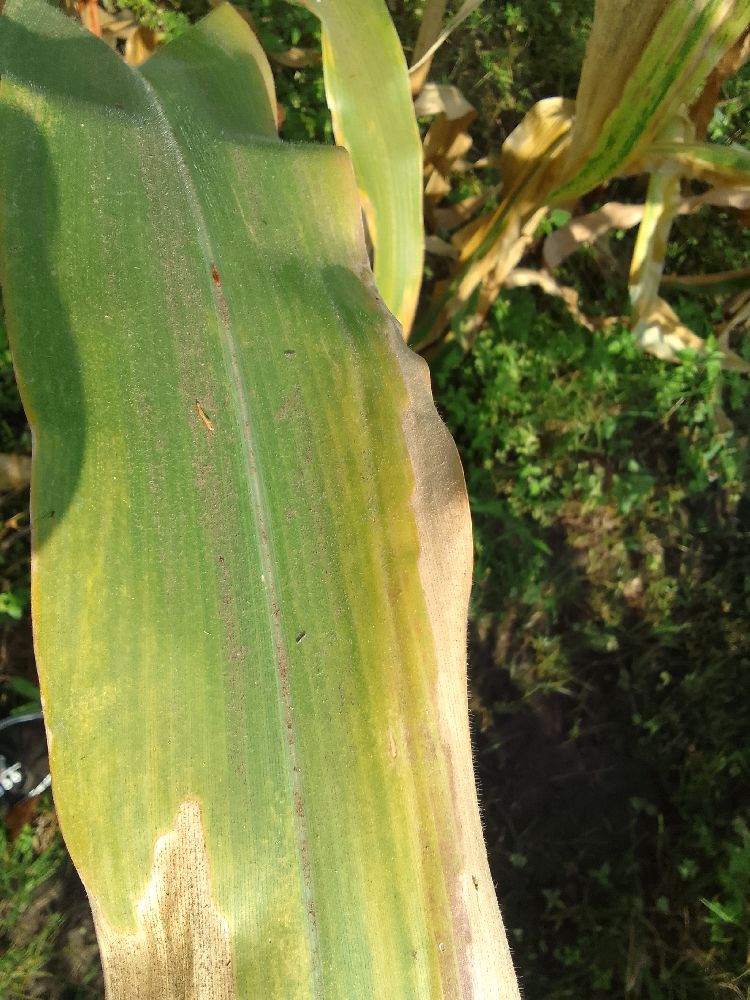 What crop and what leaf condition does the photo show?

maize, maize lethal necrosis
